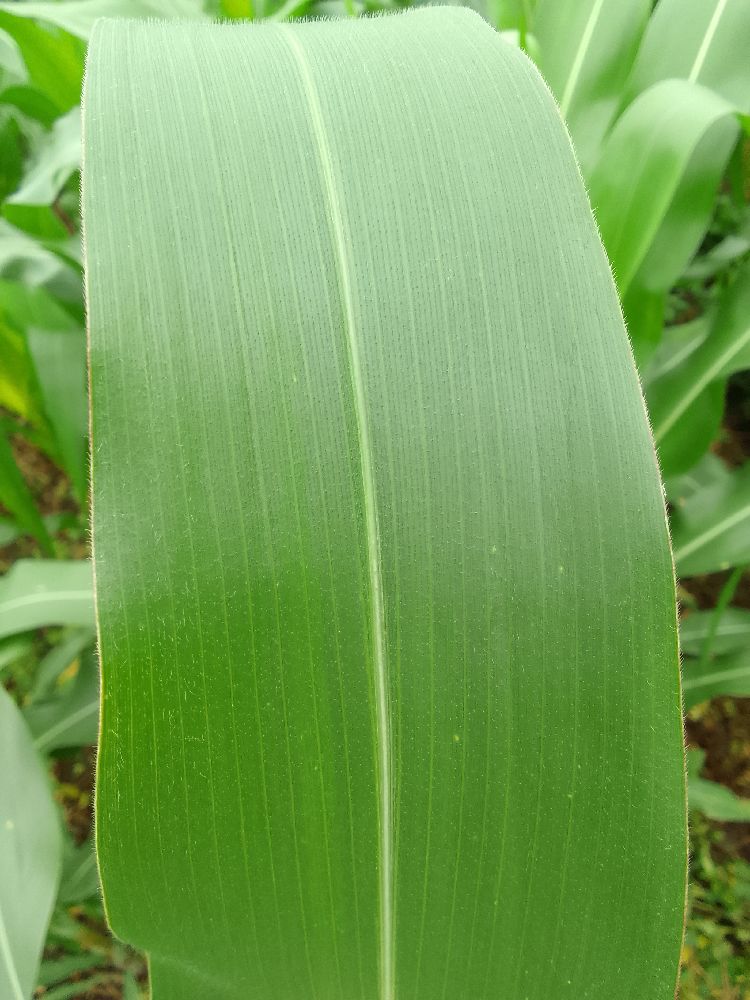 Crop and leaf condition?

maize, healthy
